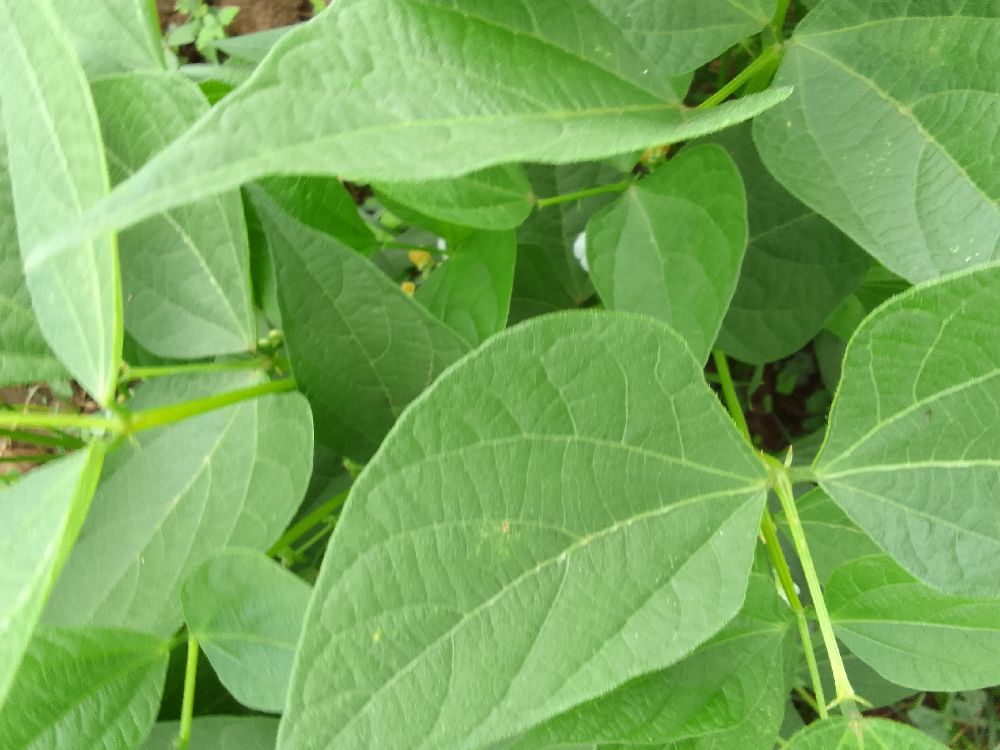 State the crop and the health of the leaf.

common bean, healthy
